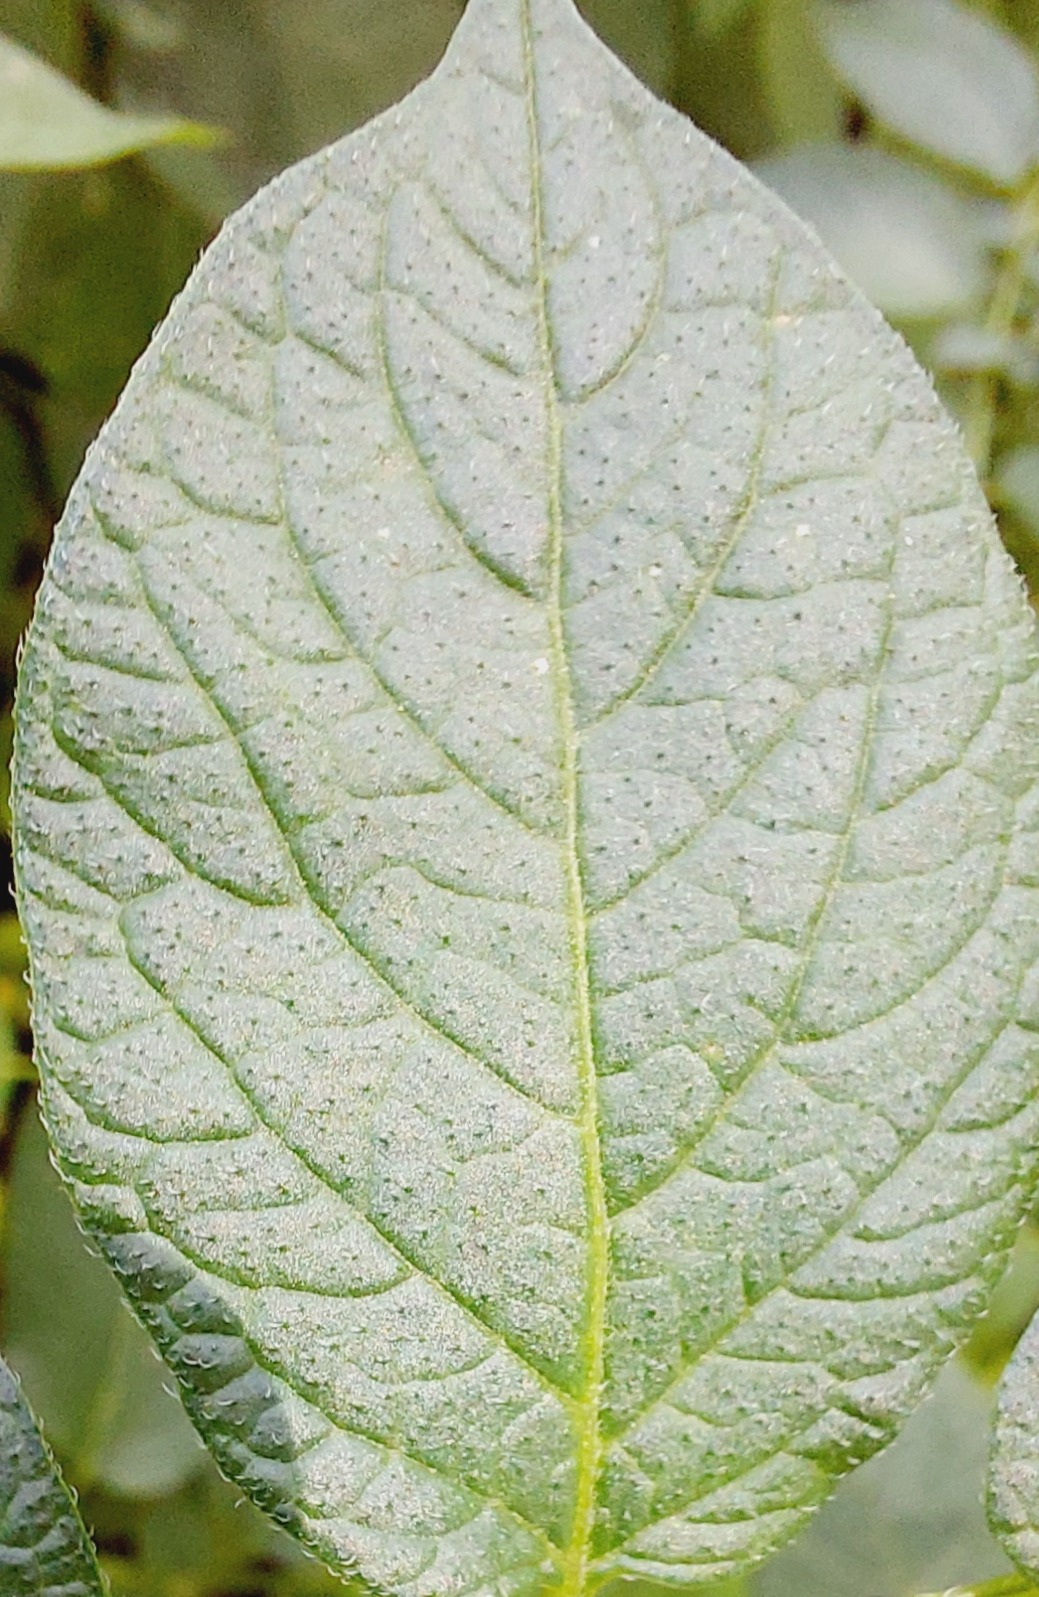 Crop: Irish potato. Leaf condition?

healthy
